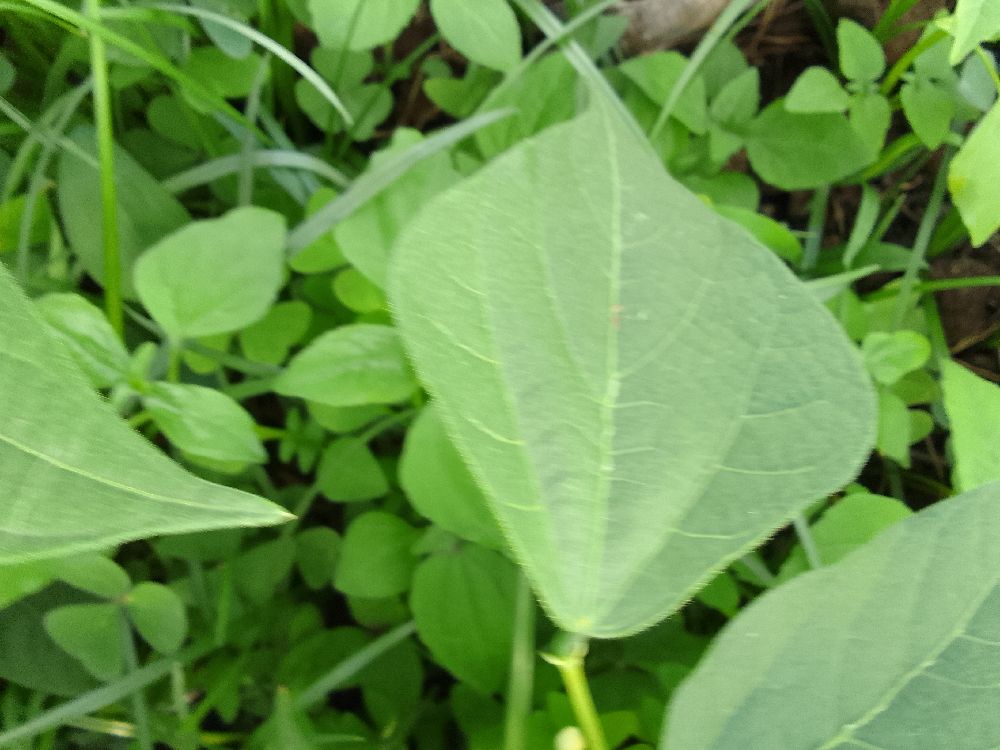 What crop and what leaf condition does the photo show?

common bean, healthy
